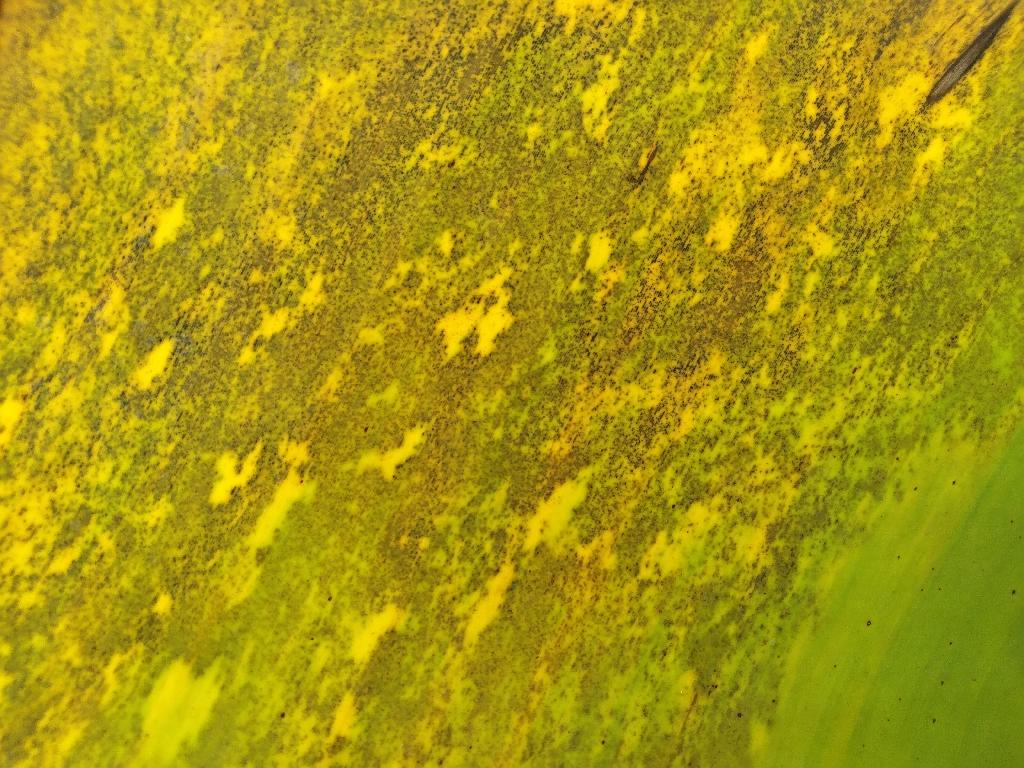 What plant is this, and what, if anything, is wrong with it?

banana, black sigatoka
